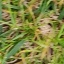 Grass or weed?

grass
